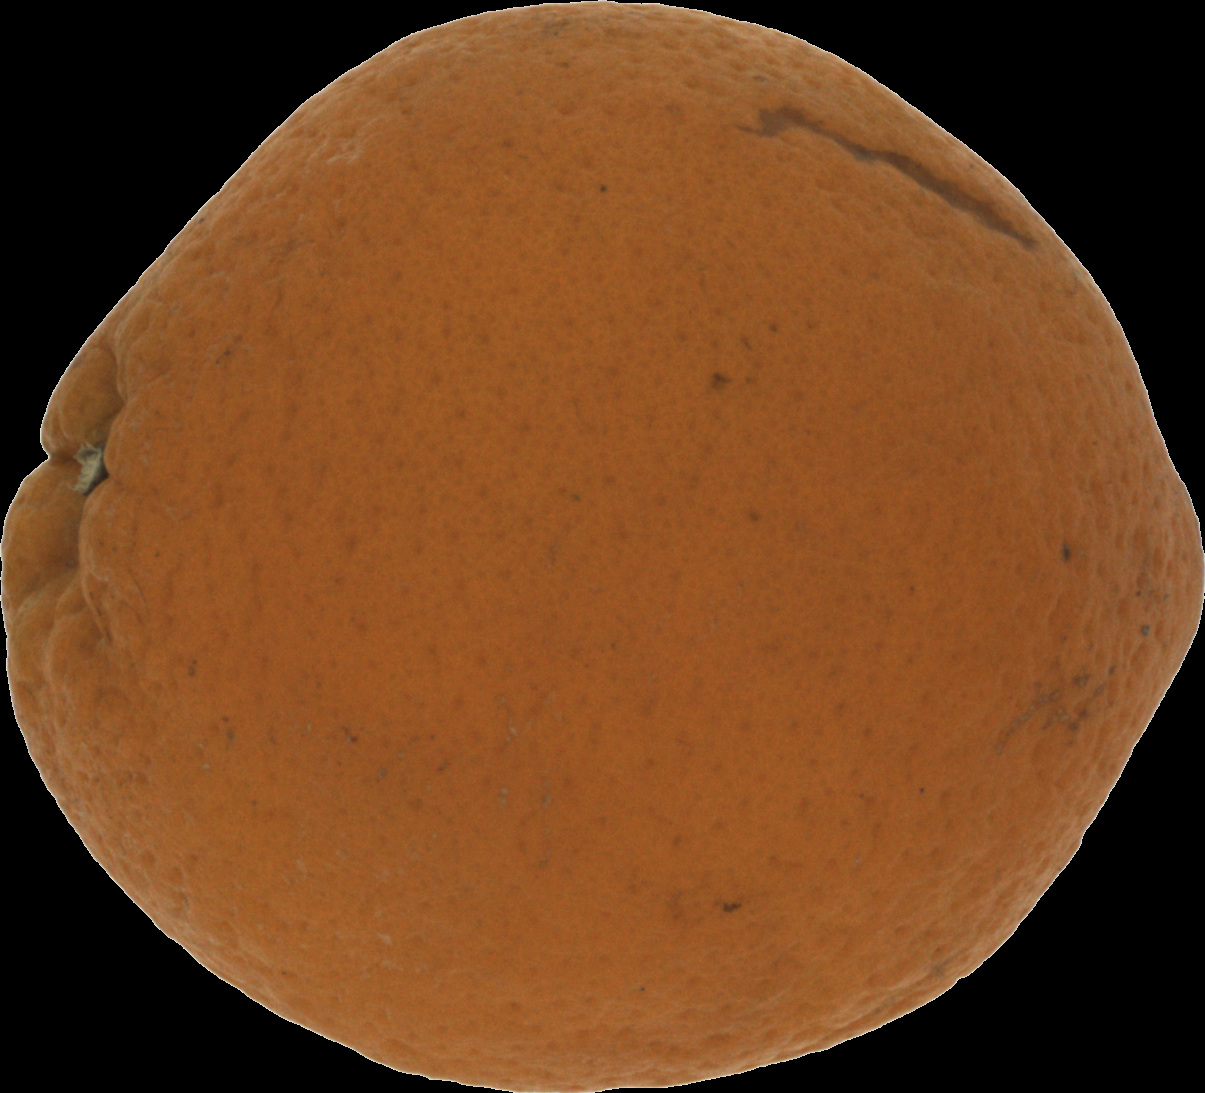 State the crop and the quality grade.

orange, bad
